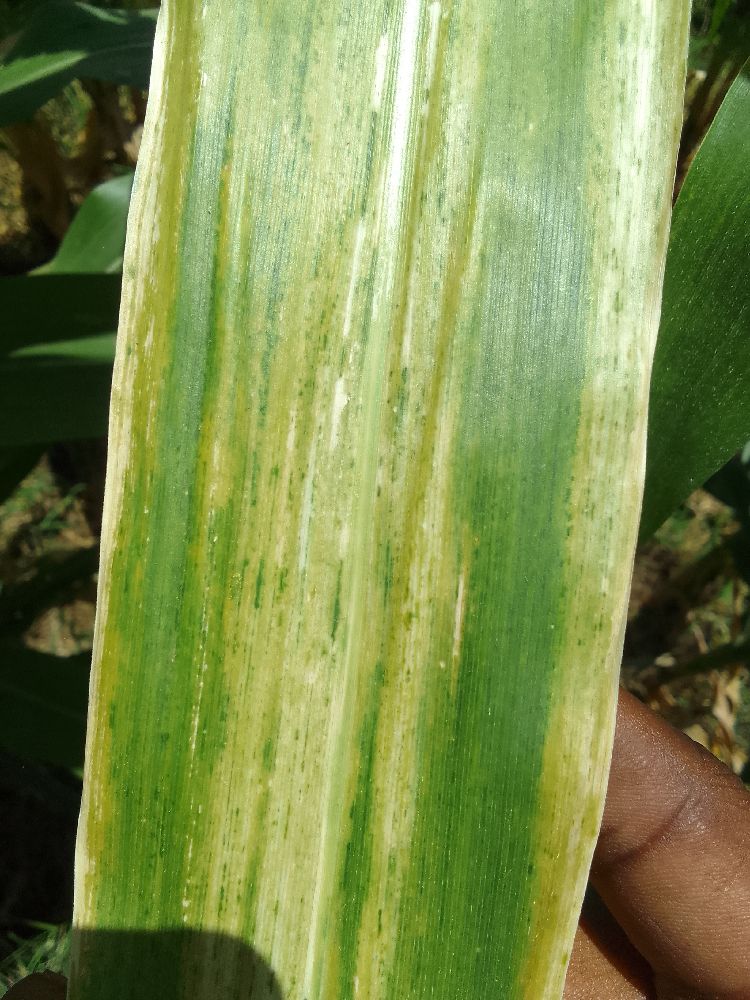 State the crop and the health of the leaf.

maize, maize lethal necrosis
